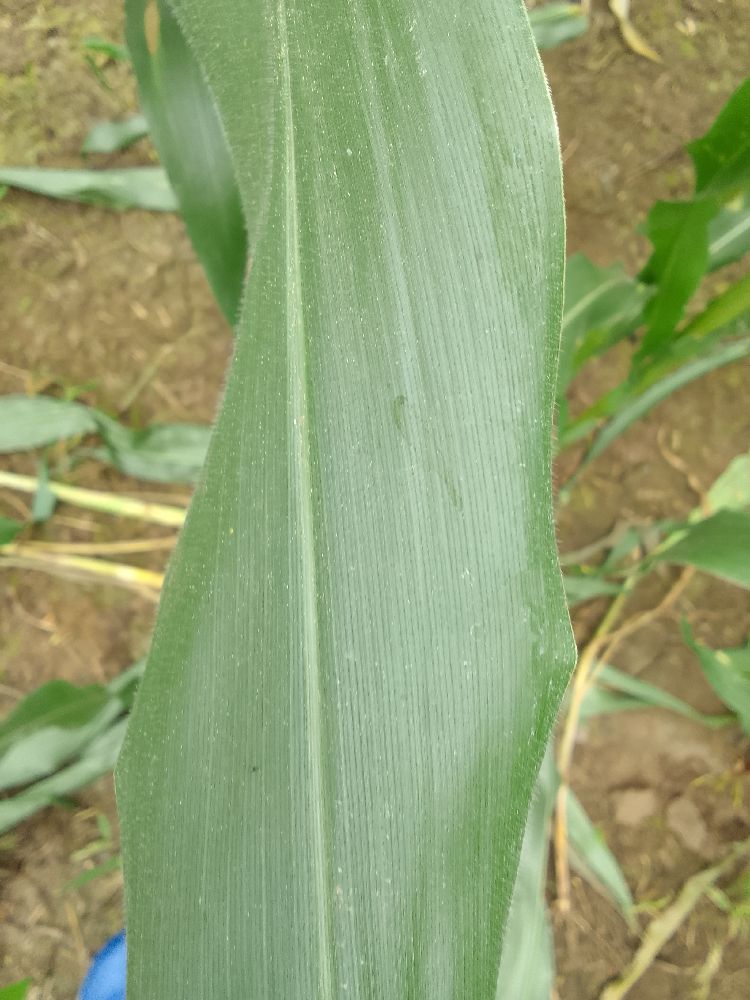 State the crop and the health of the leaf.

maize, healthy
